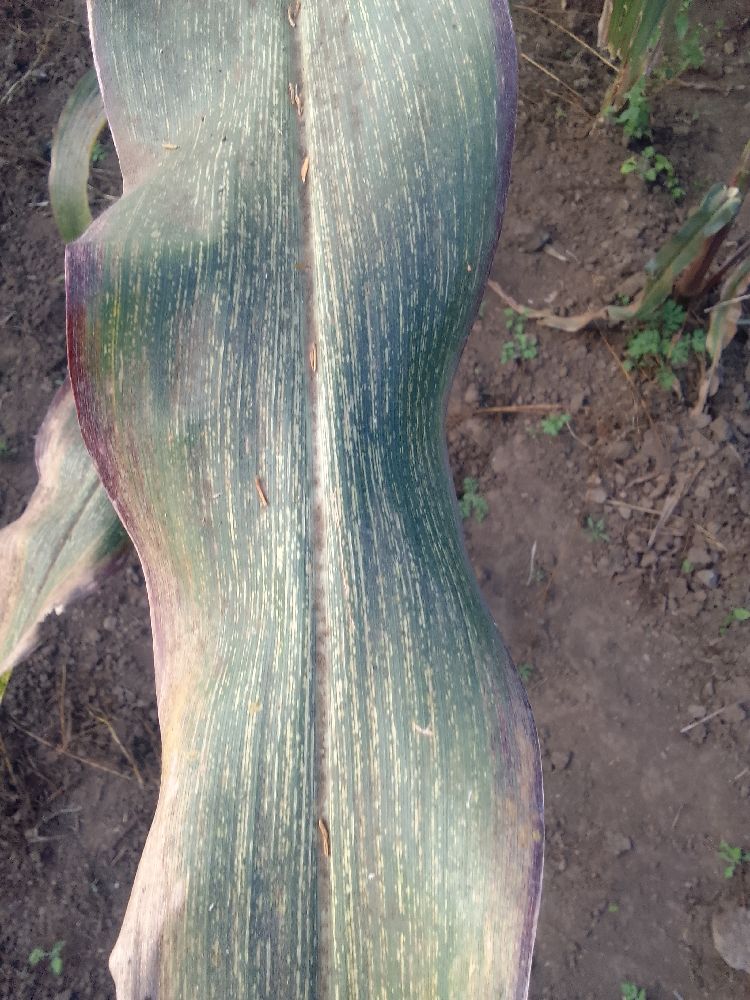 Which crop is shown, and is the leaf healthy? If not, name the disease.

maize, maize streak virus
